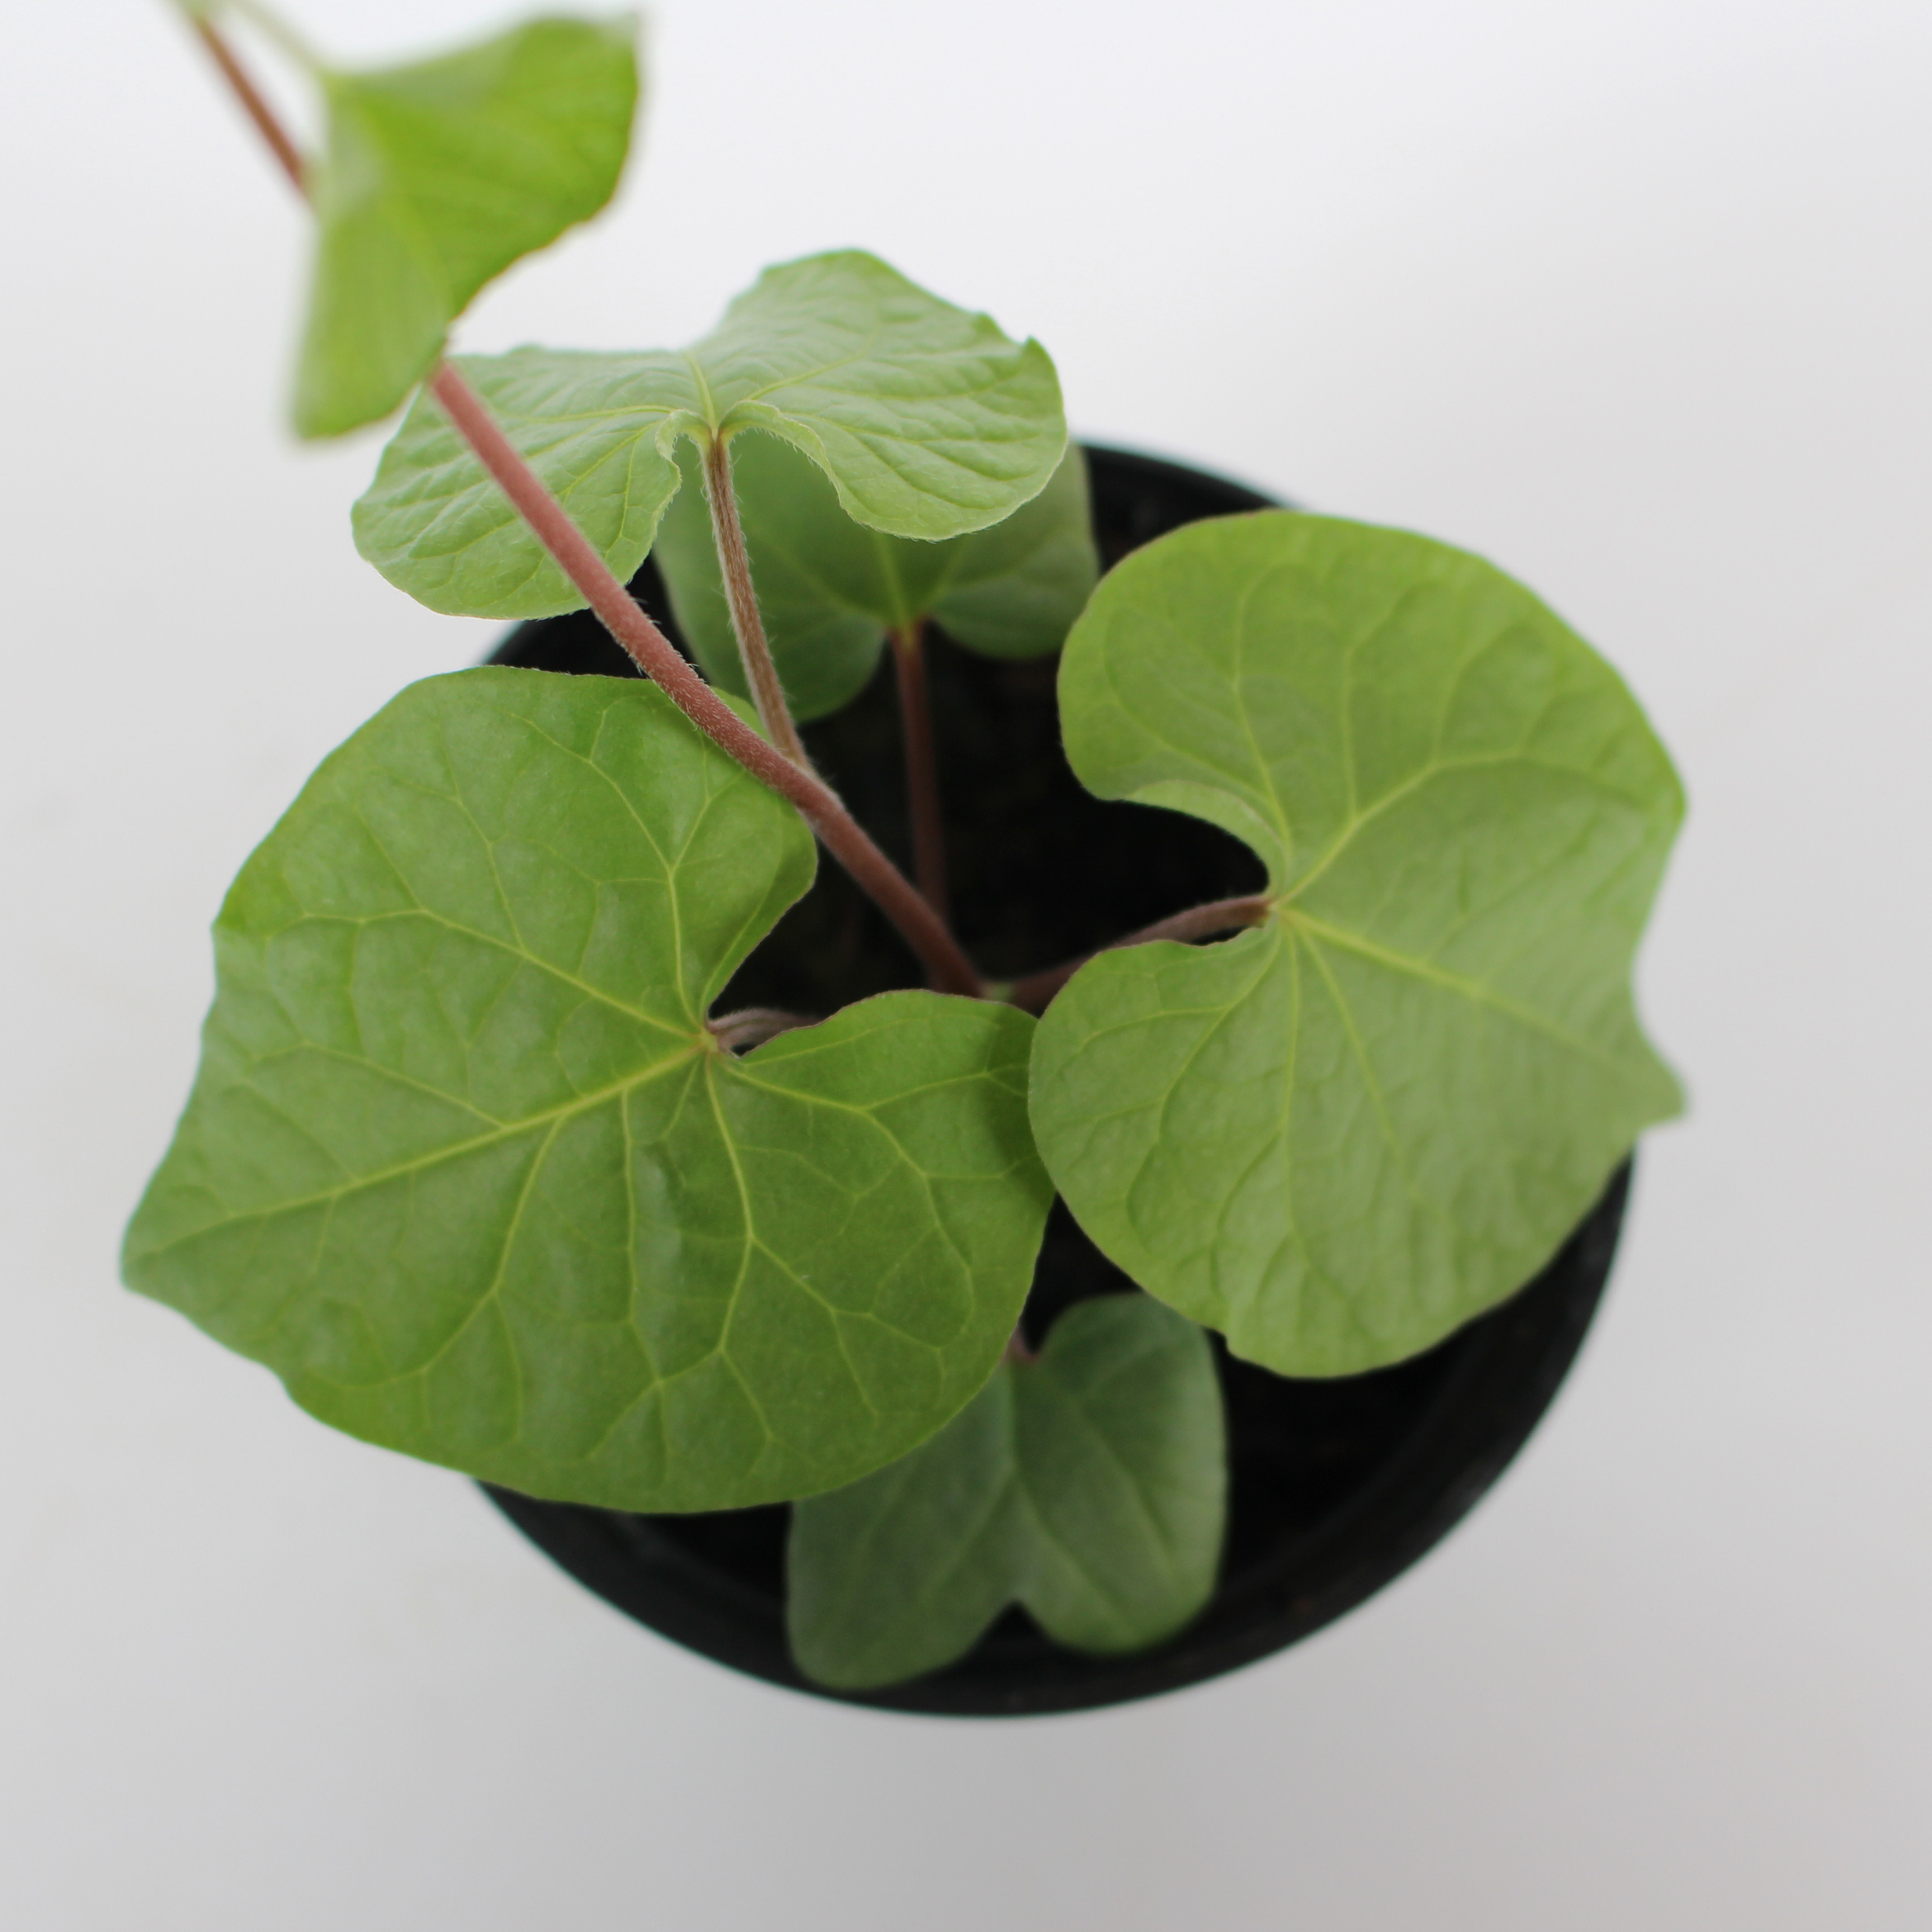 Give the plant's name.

Convolvulus arvensis
